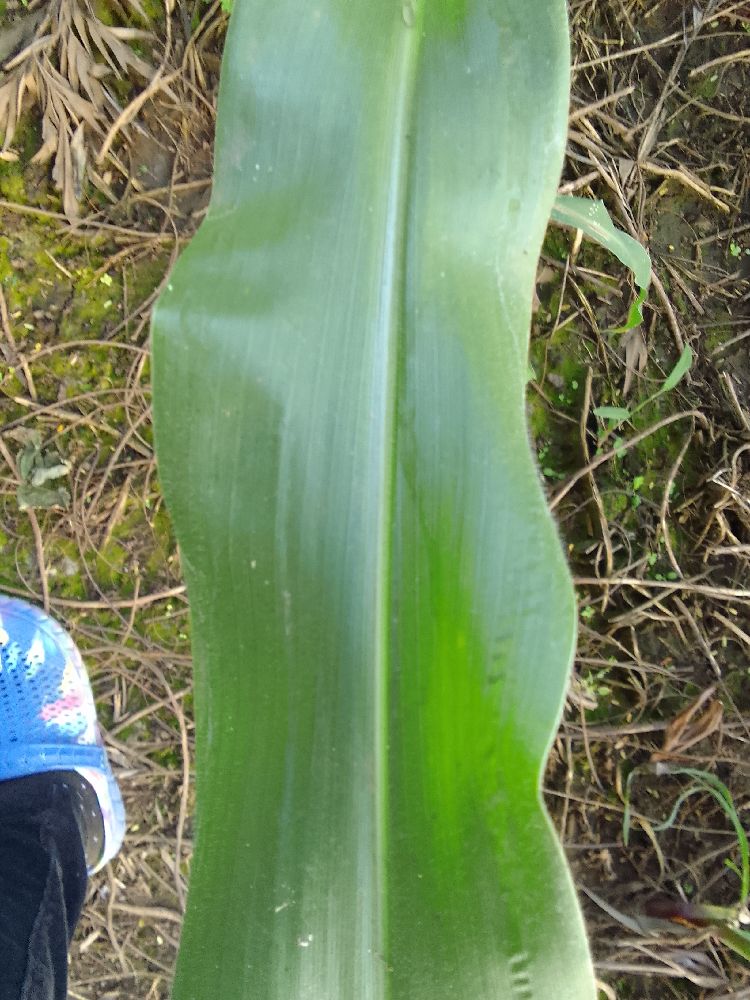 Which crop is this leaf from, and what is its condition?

maize, healthy
